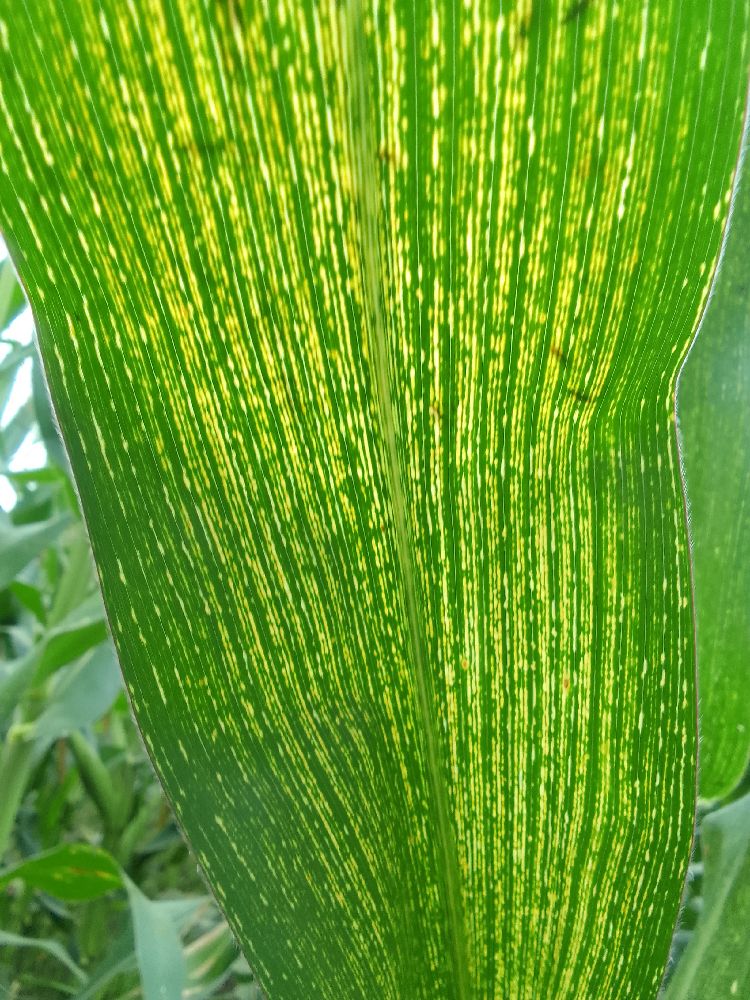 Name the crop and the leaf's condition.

maize, maize streak virus
